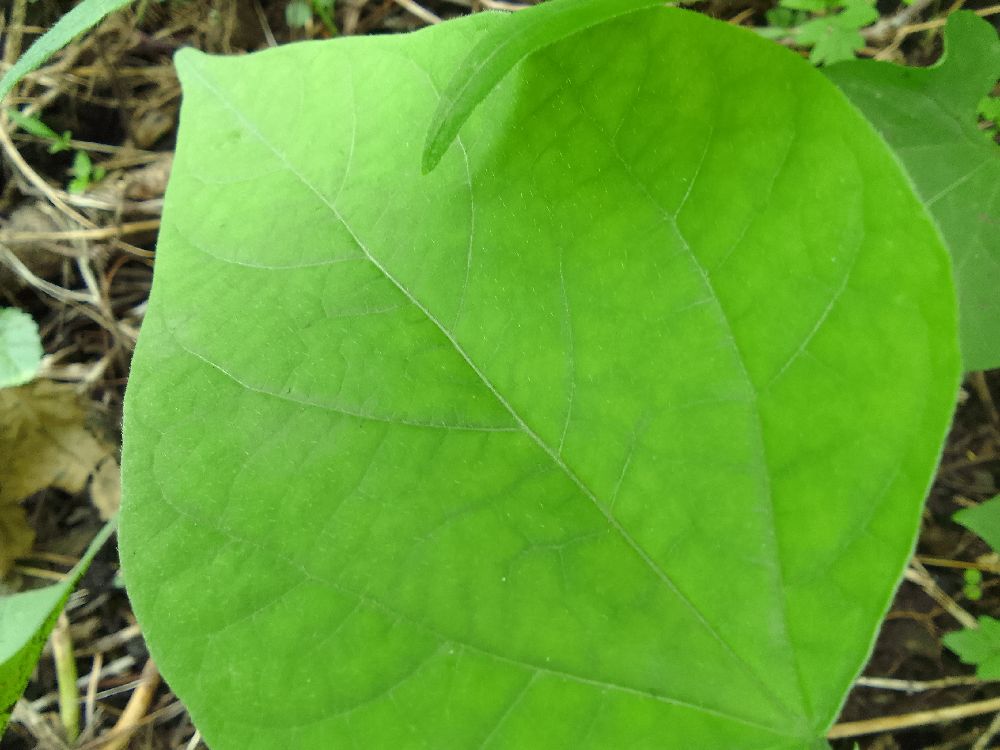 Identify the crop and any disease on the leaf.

common bean, healthy
